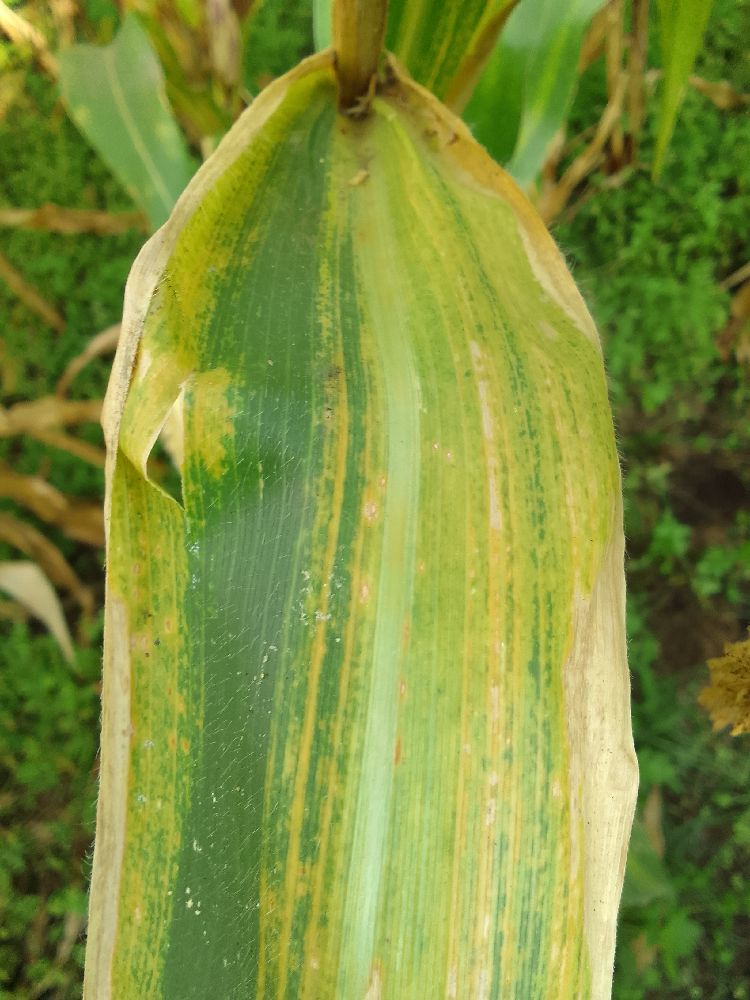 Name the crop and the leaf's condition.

maize, maize lethal necrosis
